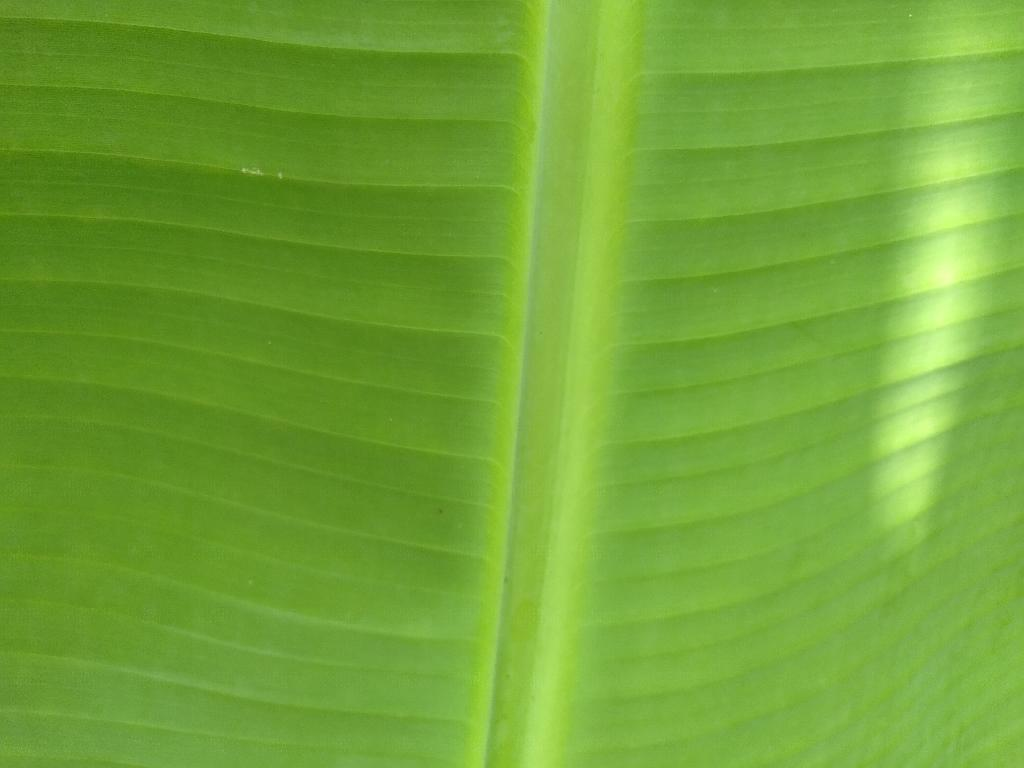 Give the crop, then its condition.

banana, healthy
